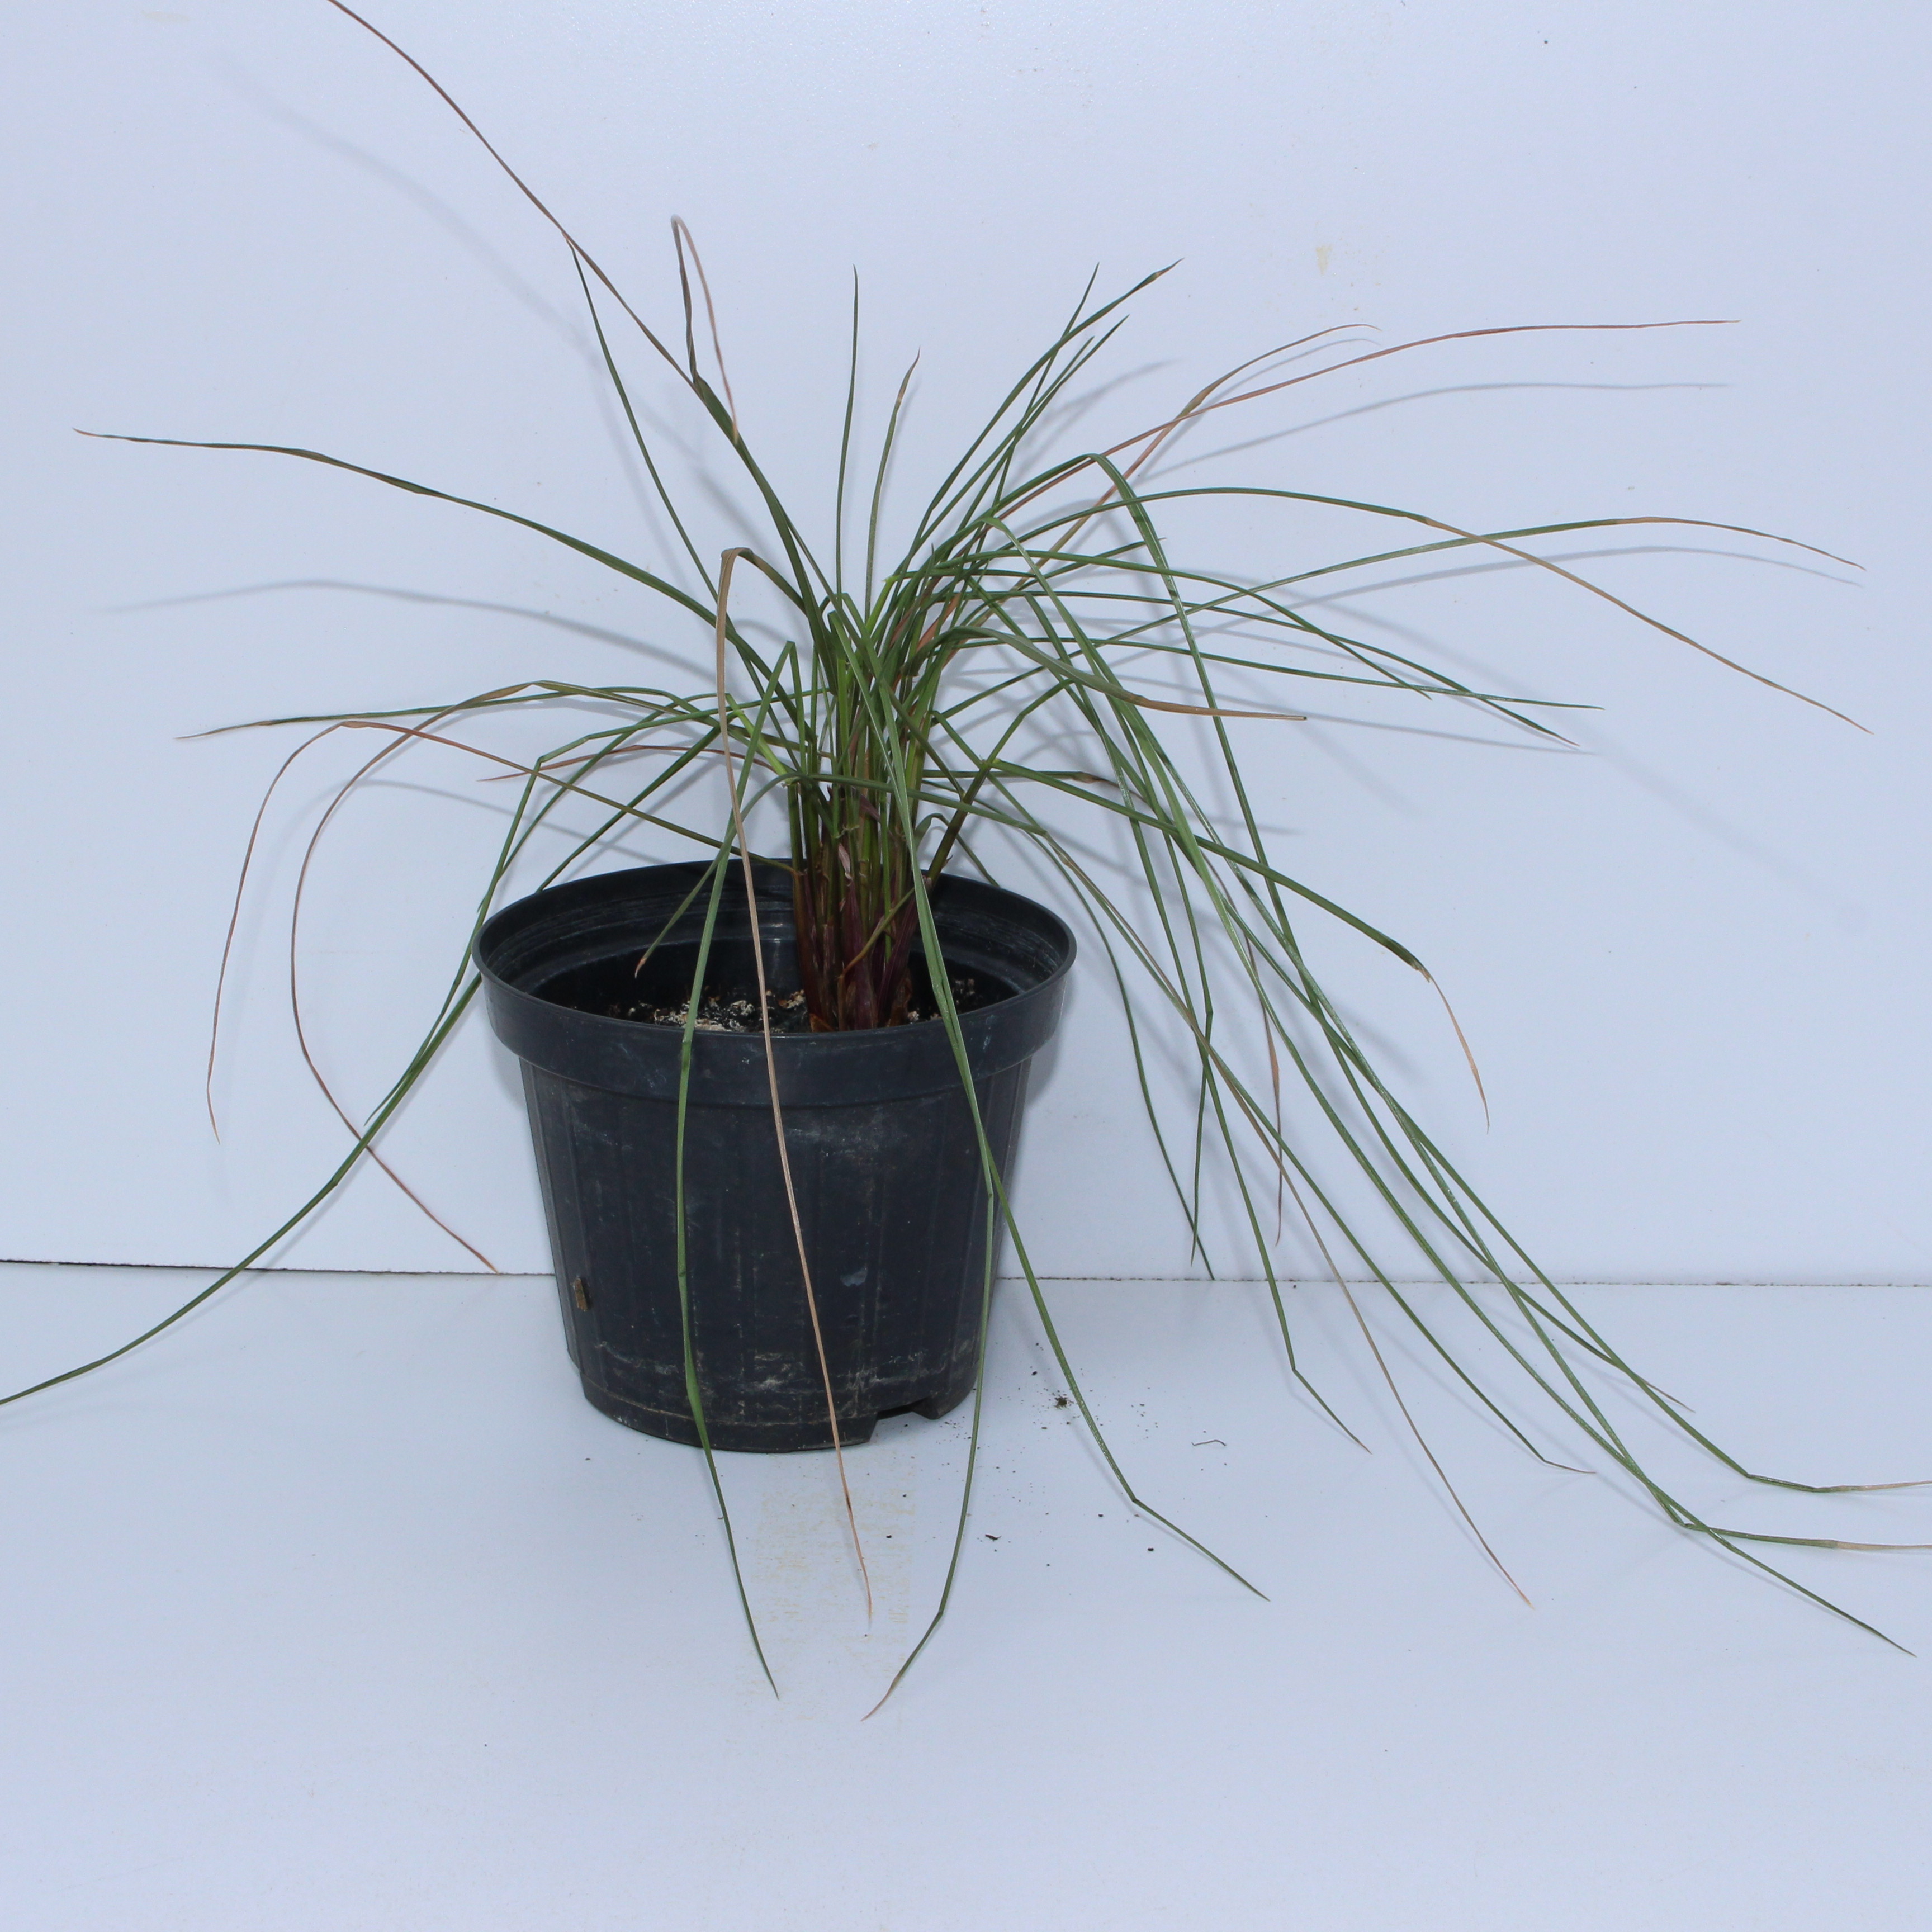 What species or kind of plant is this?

Lolium multiflorum
